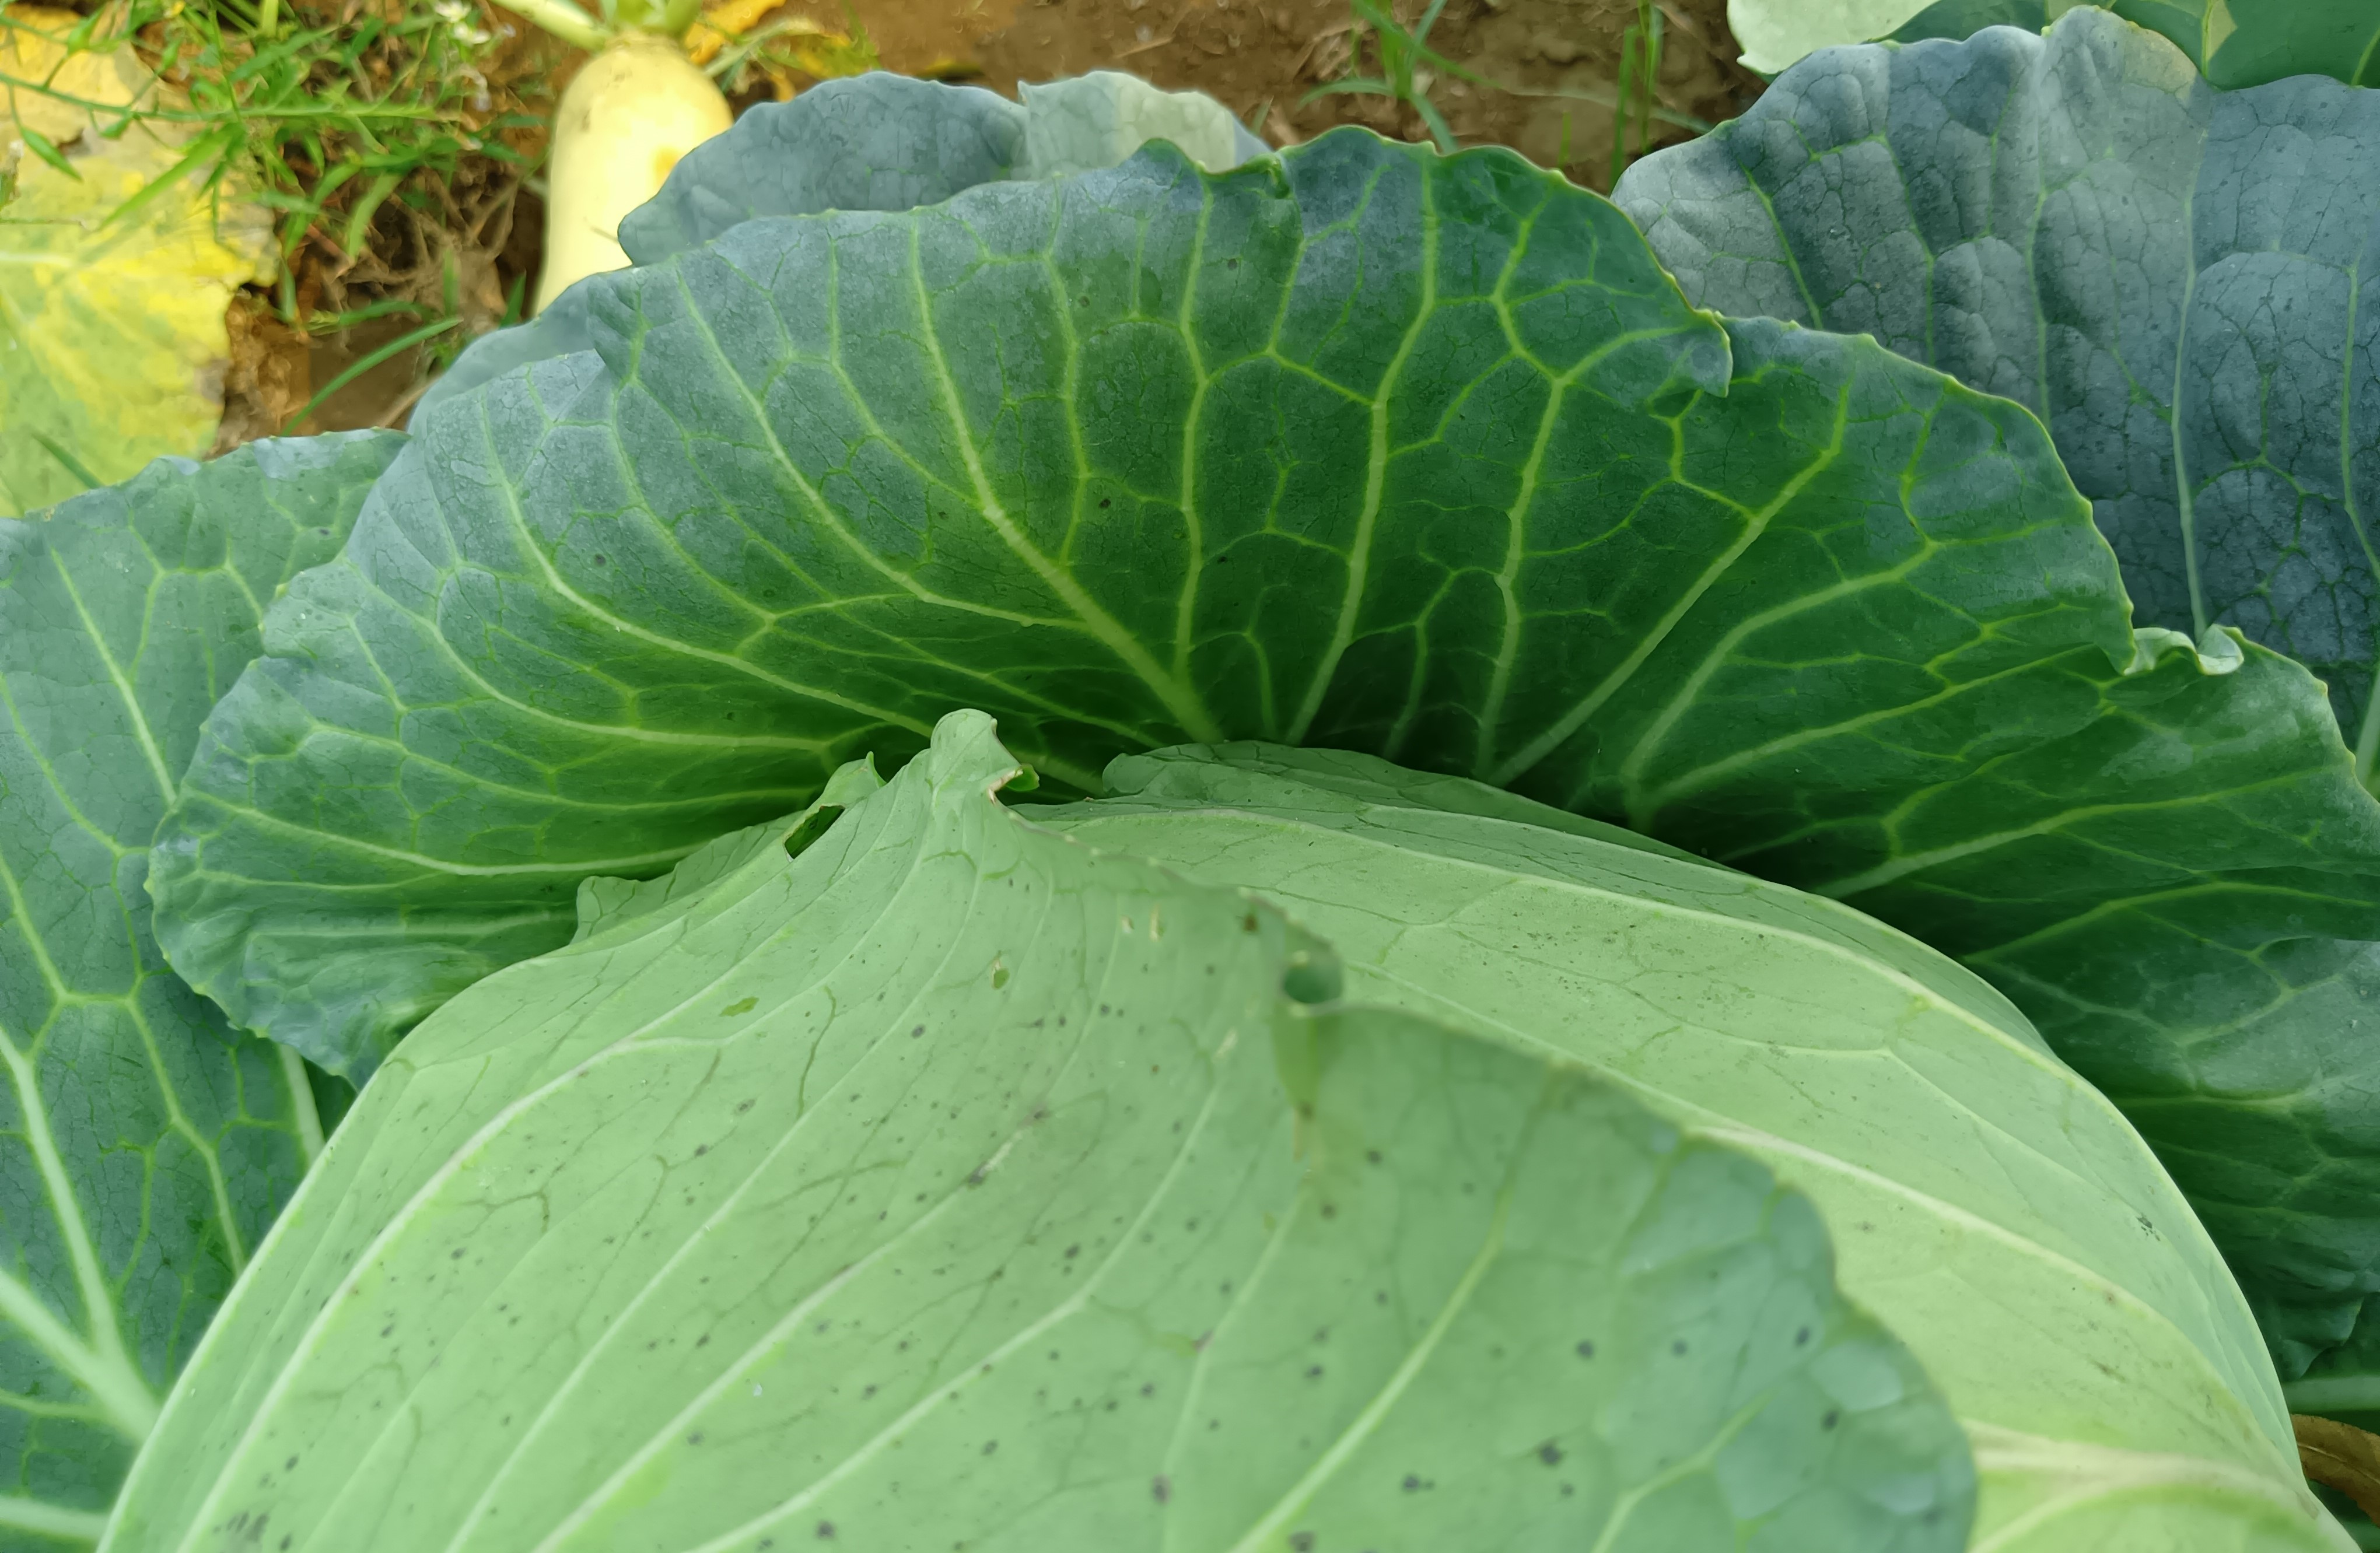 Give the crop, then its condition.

cabbage, healthy
